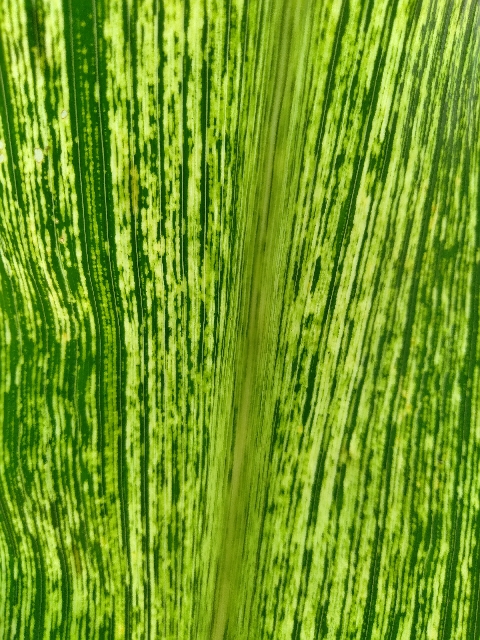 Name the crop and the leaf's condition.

maize, maize streak virus
